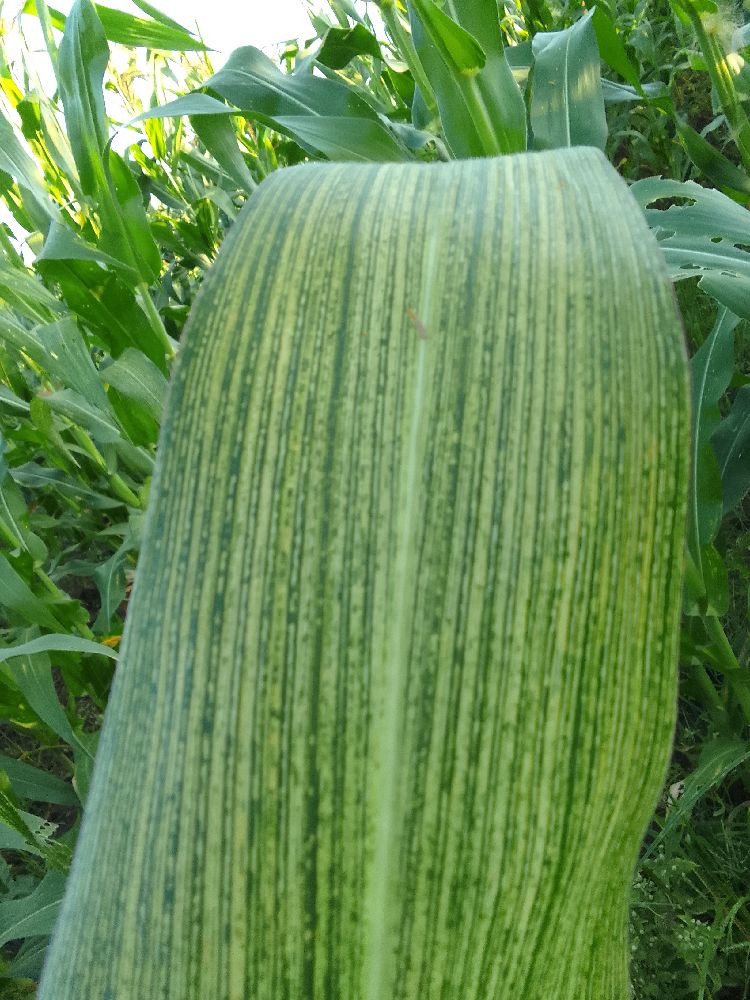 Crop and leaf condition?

maize, maize streak virus
